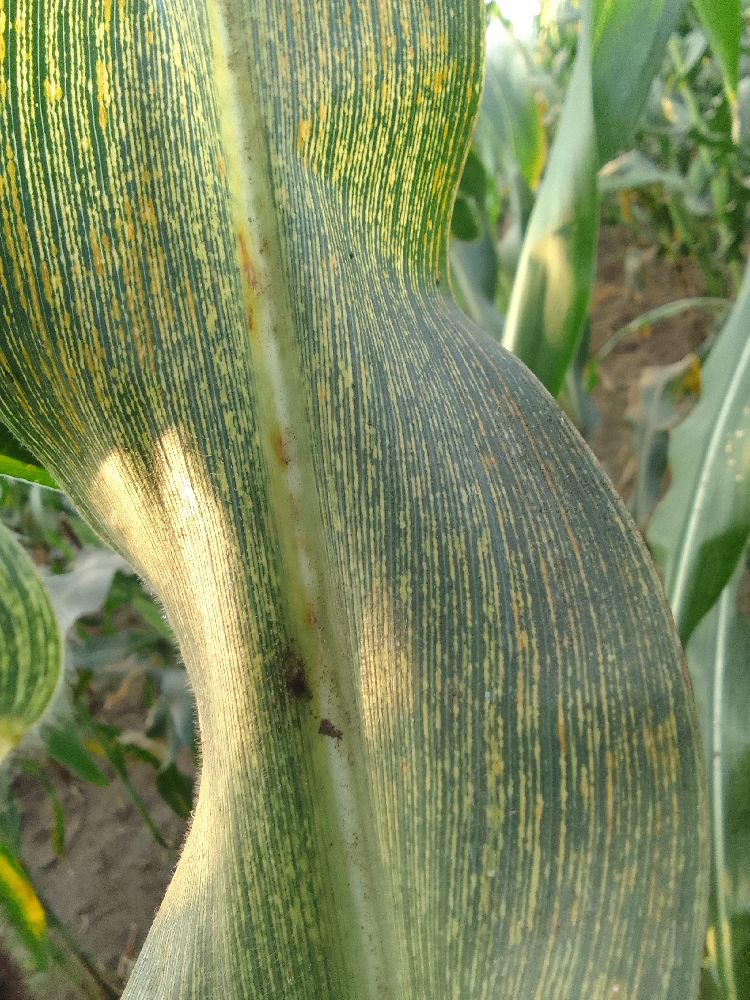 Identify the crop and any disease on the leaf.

maize, maize streak virus
